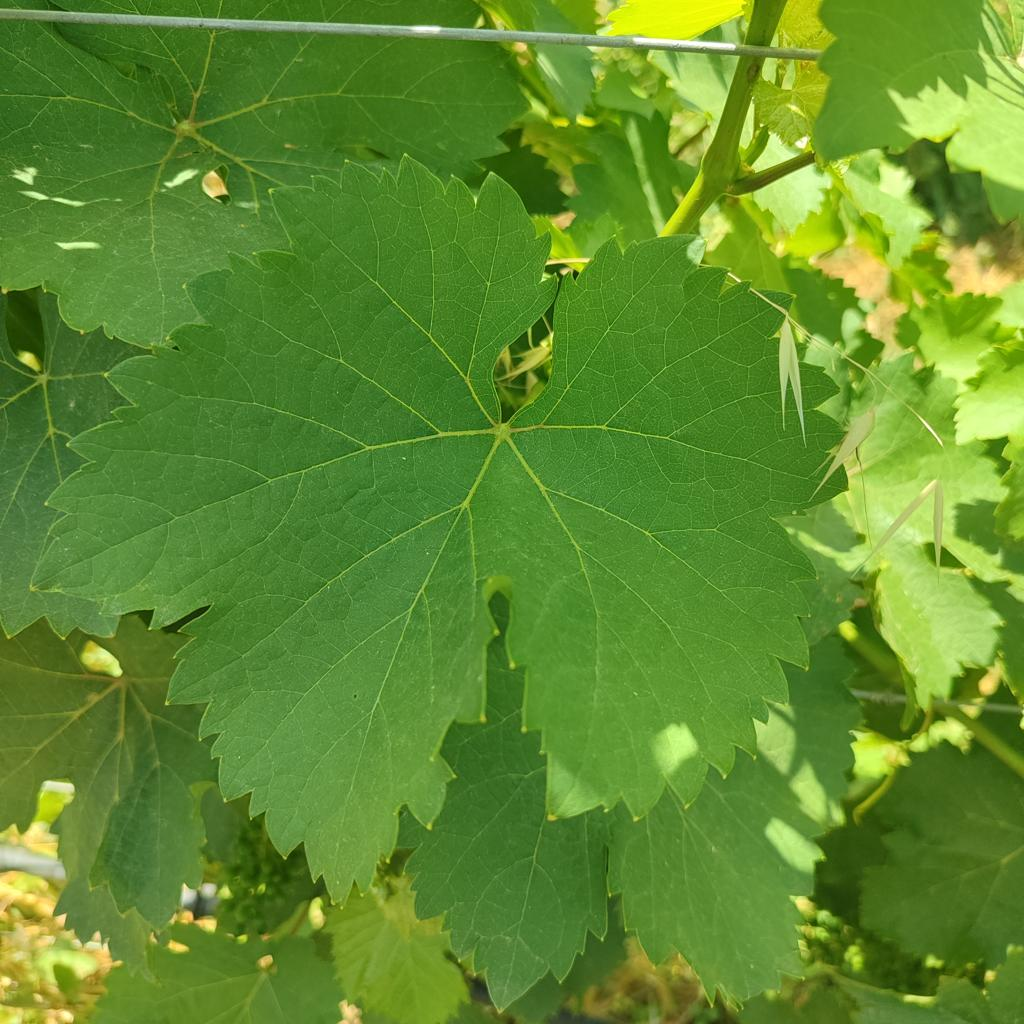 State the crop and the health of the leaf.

grapevine, healthy
